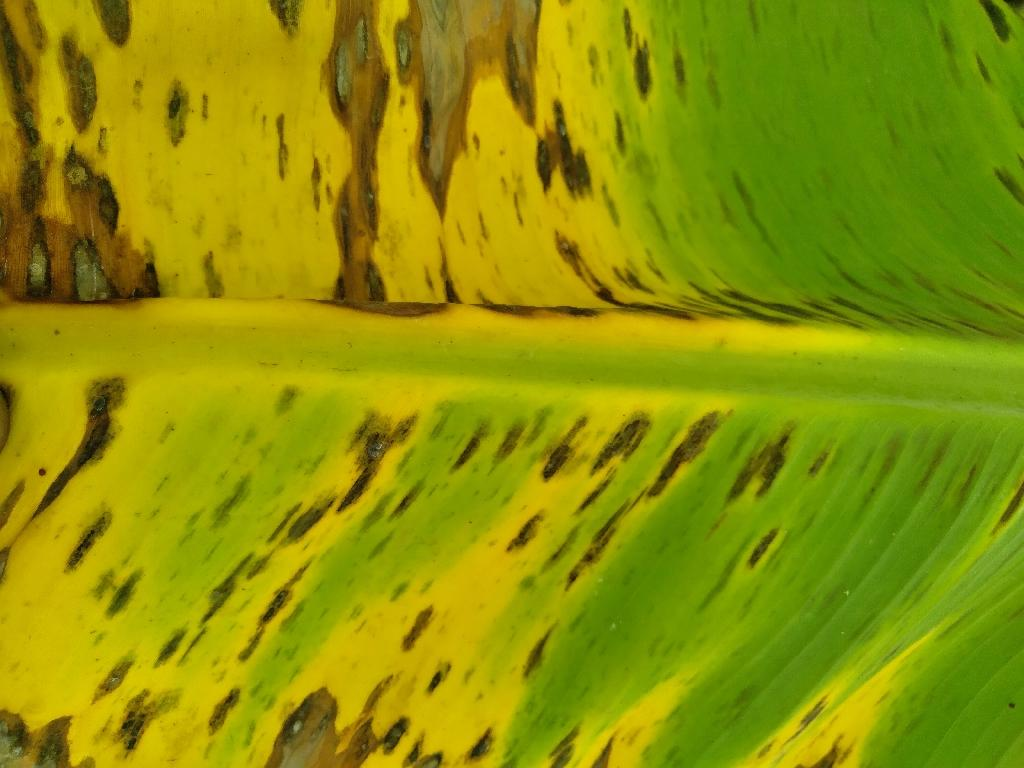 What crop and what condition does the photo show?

banana, black sigatoka
